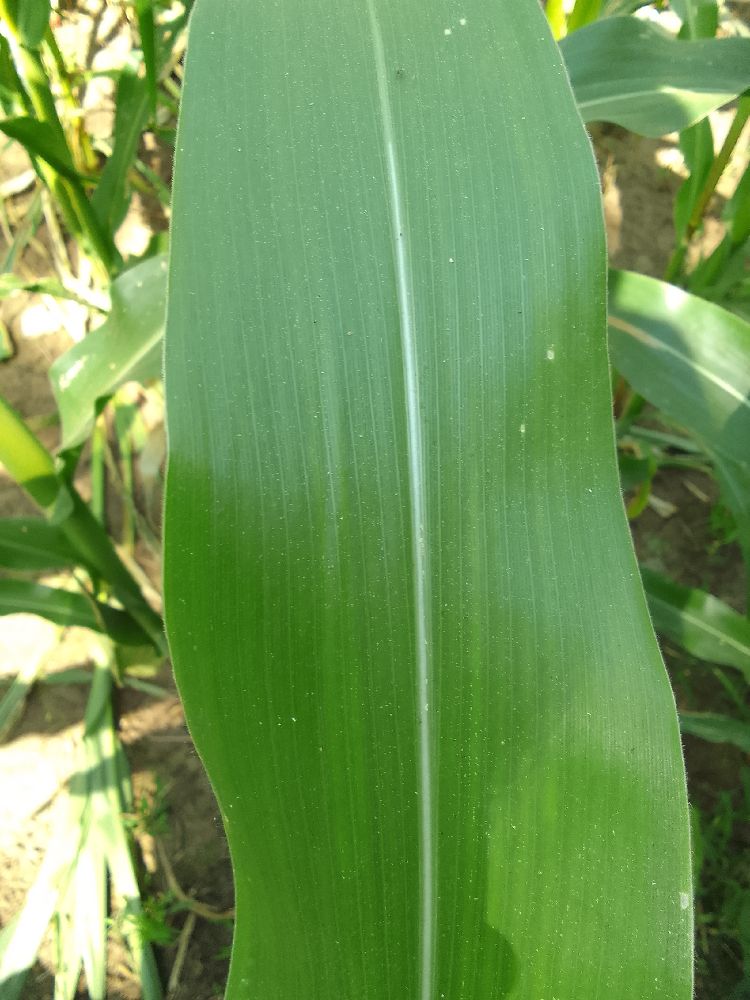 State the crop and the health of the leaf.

maize, healthy
